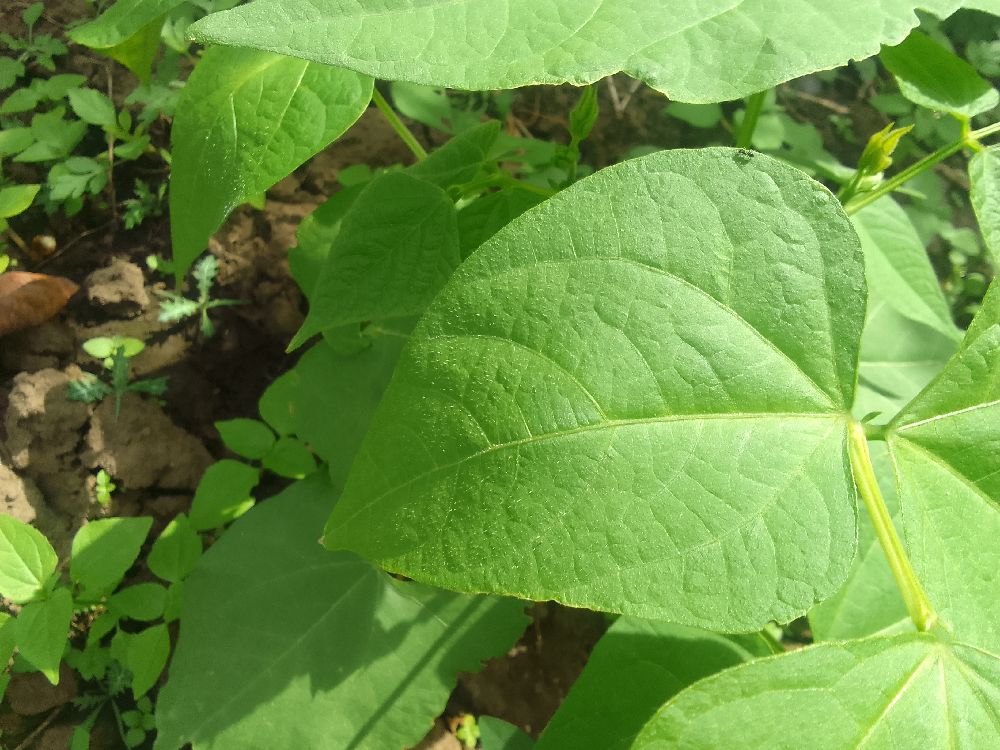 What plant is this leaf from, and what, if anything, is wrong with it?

common bean, healthy
